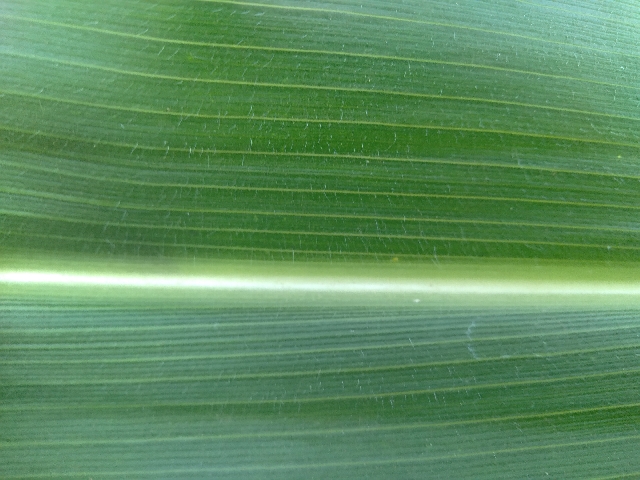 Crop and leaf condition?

maize, healthy
